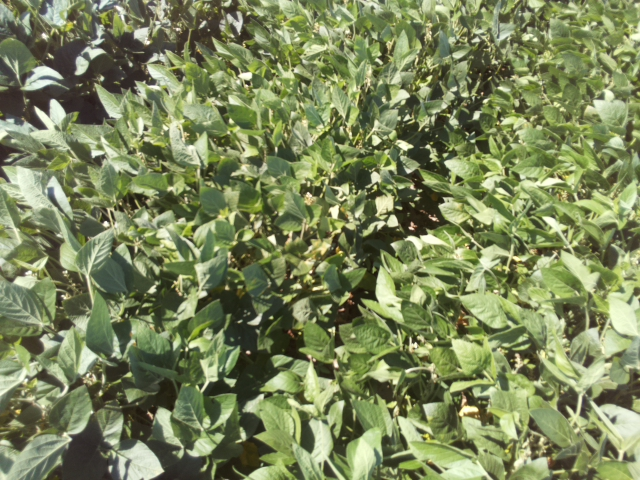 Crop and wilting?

soybean, leaflets folding inward at secondary pulvinus with no turgor loss in leaflets or petioles
